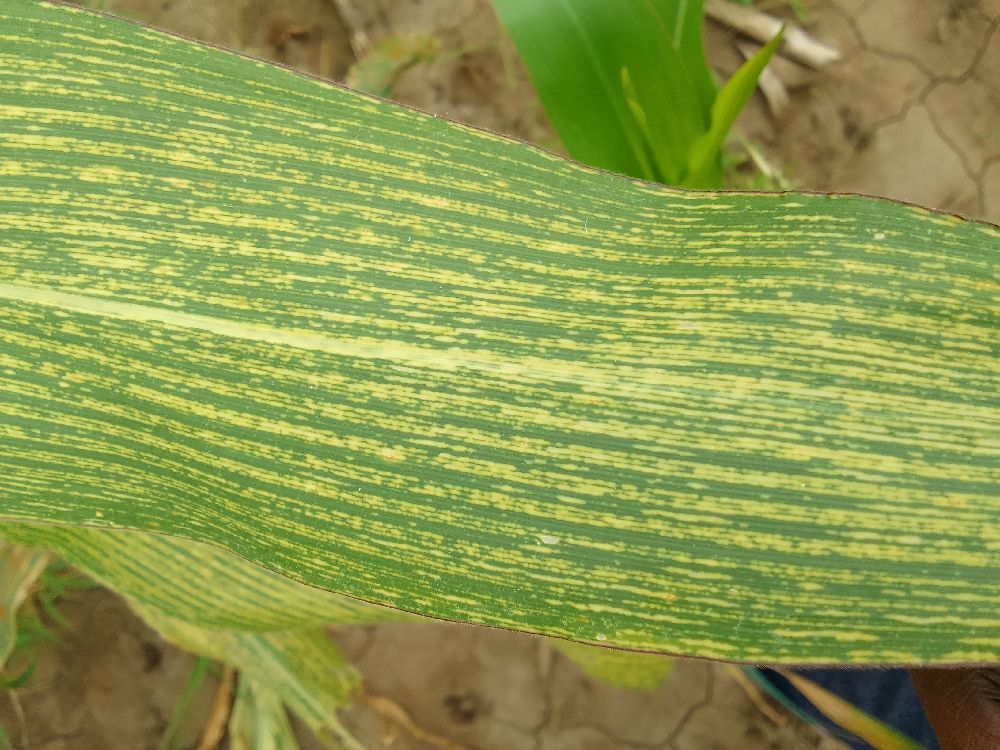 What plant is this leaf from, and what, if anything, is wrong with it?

maize, maize streak virus
